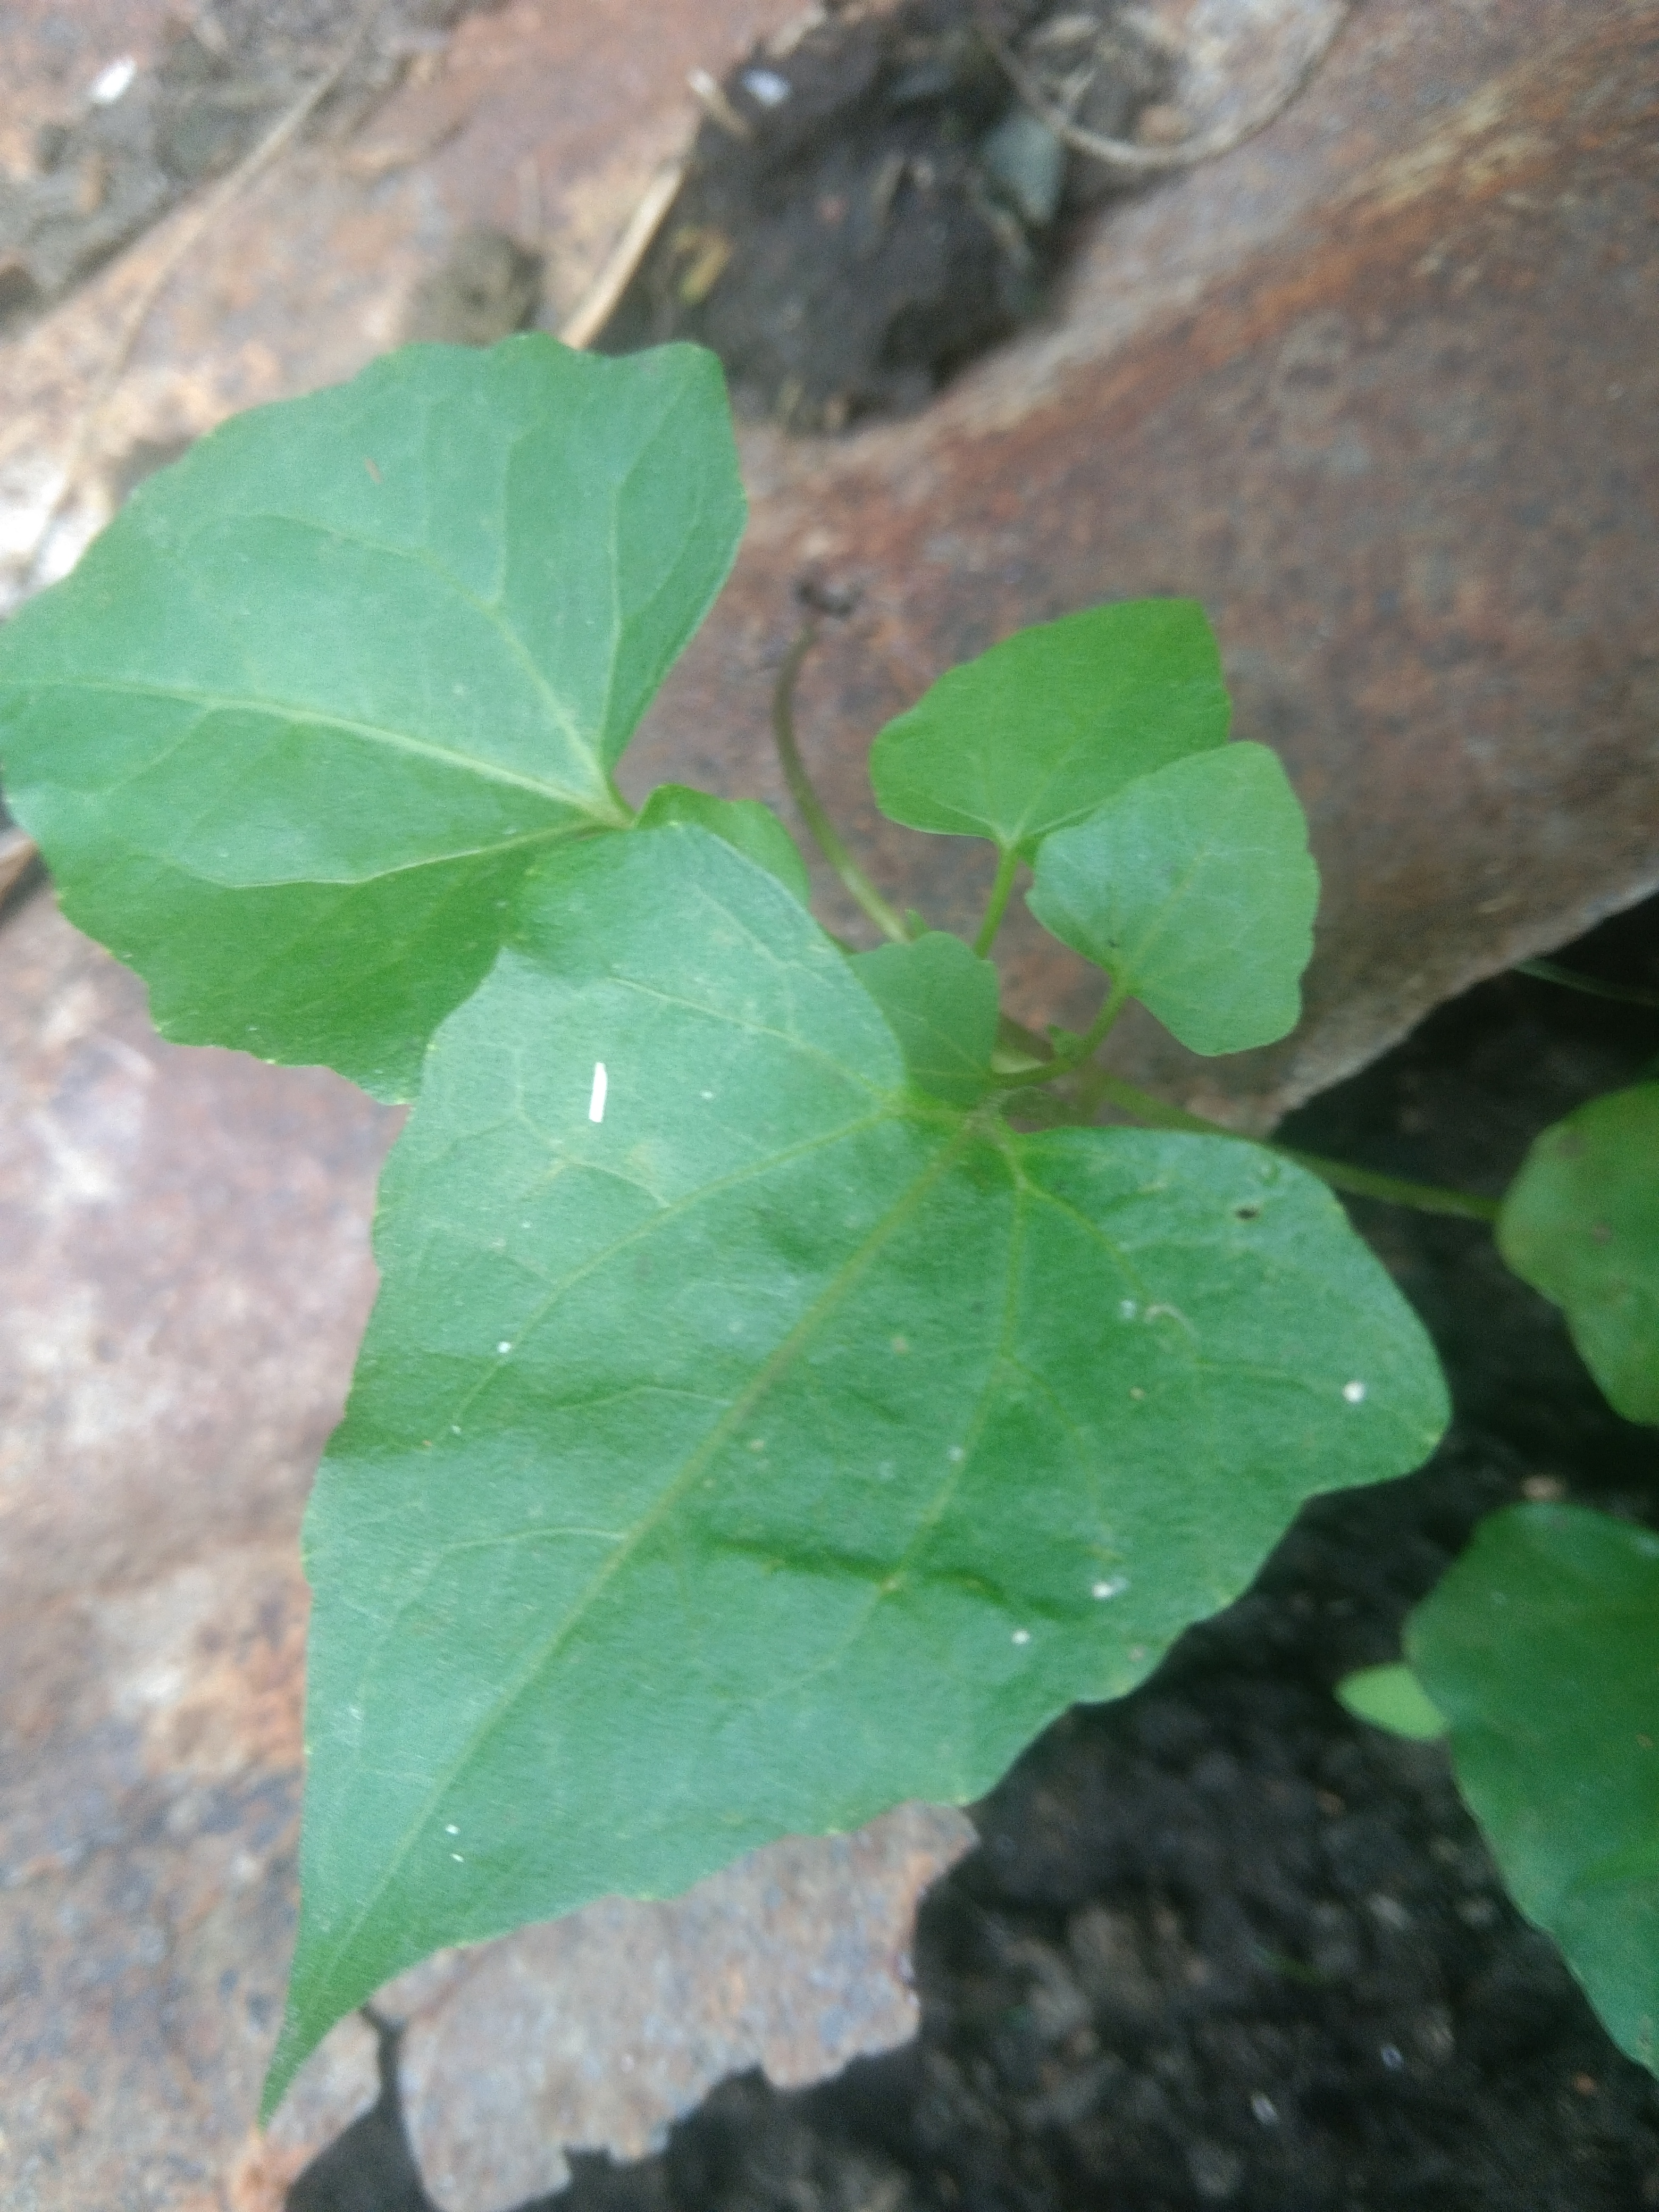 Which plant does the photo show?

bitter vine
